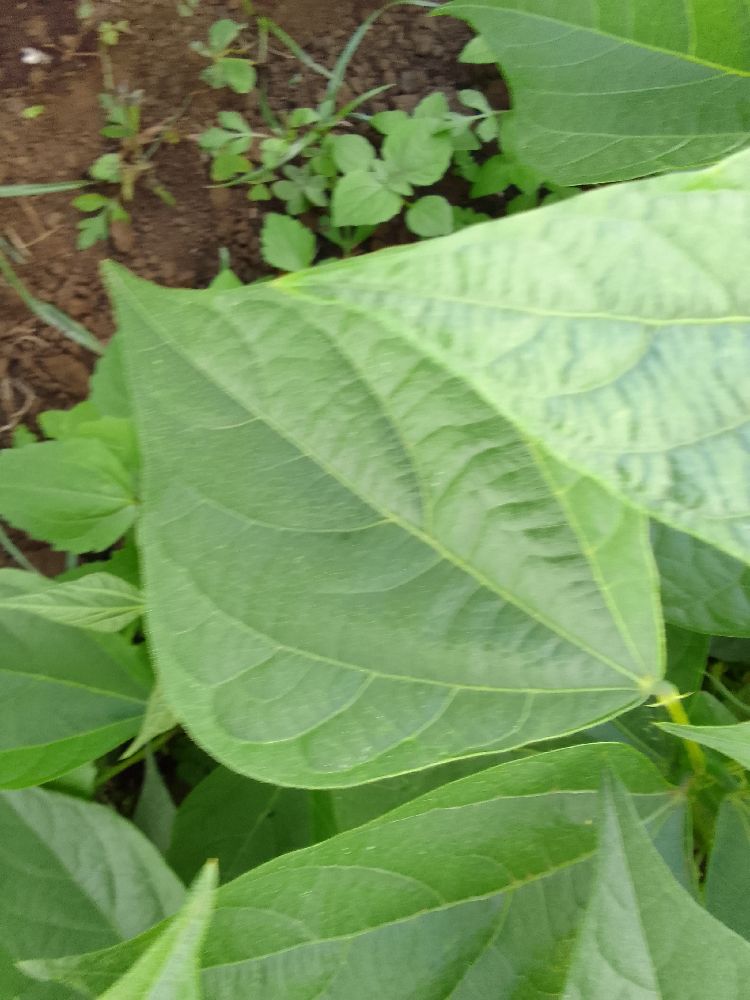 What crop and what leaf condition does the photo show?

common bean, healthy
